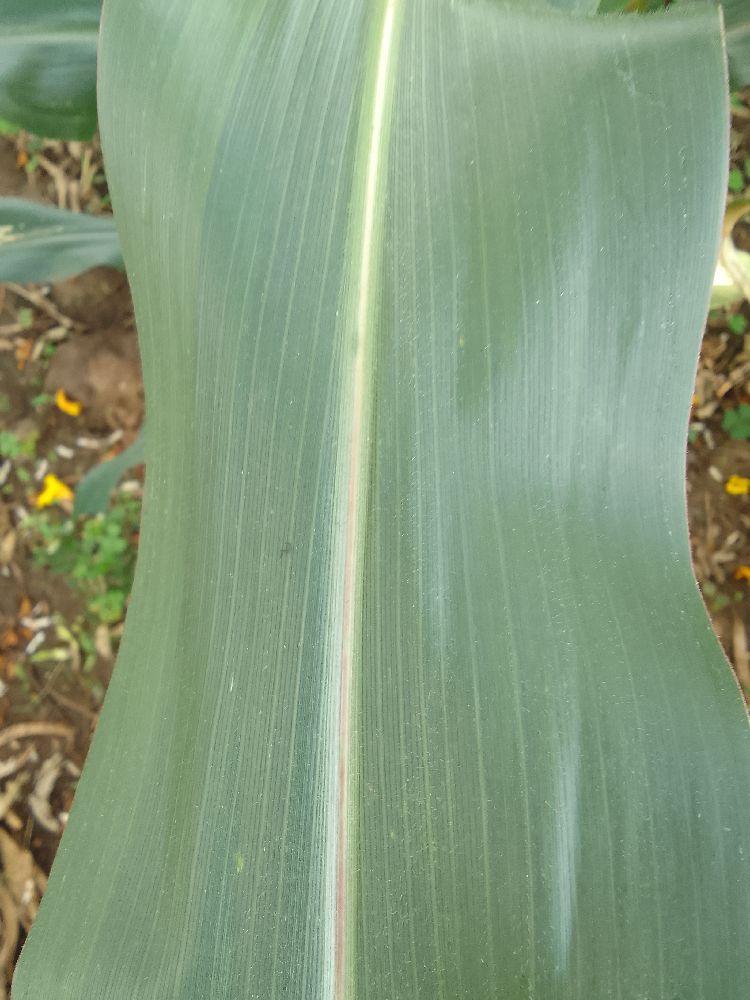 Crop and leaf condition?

maize, healthy
